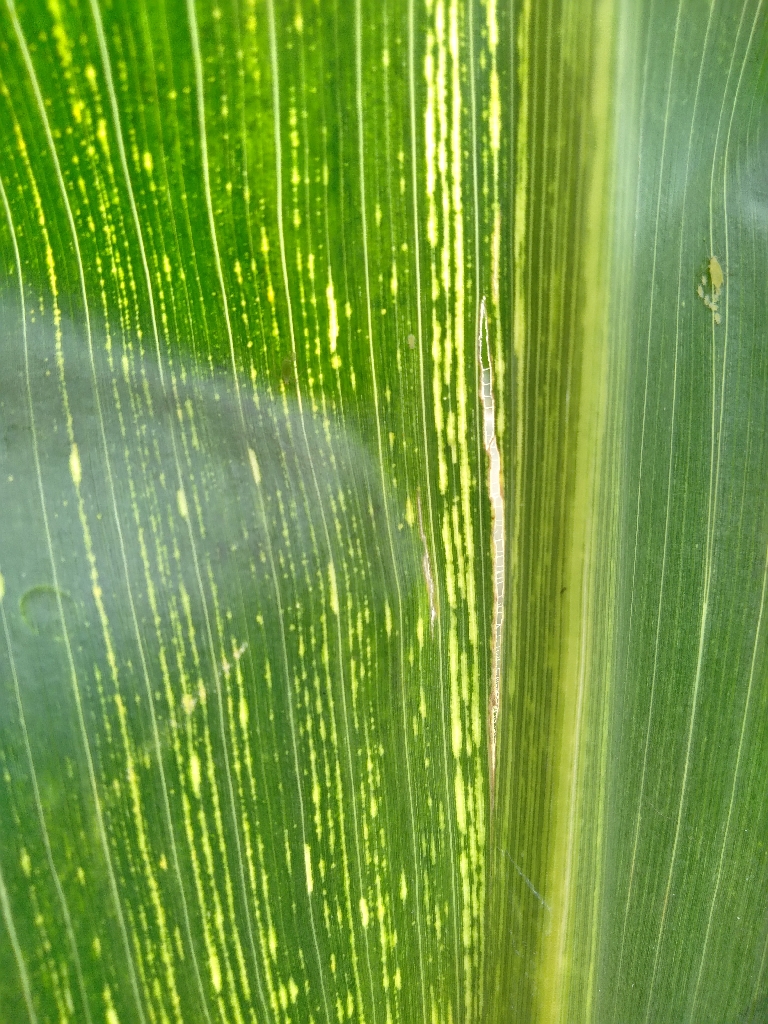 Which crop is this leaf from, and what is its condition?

maize, maize streak virus
